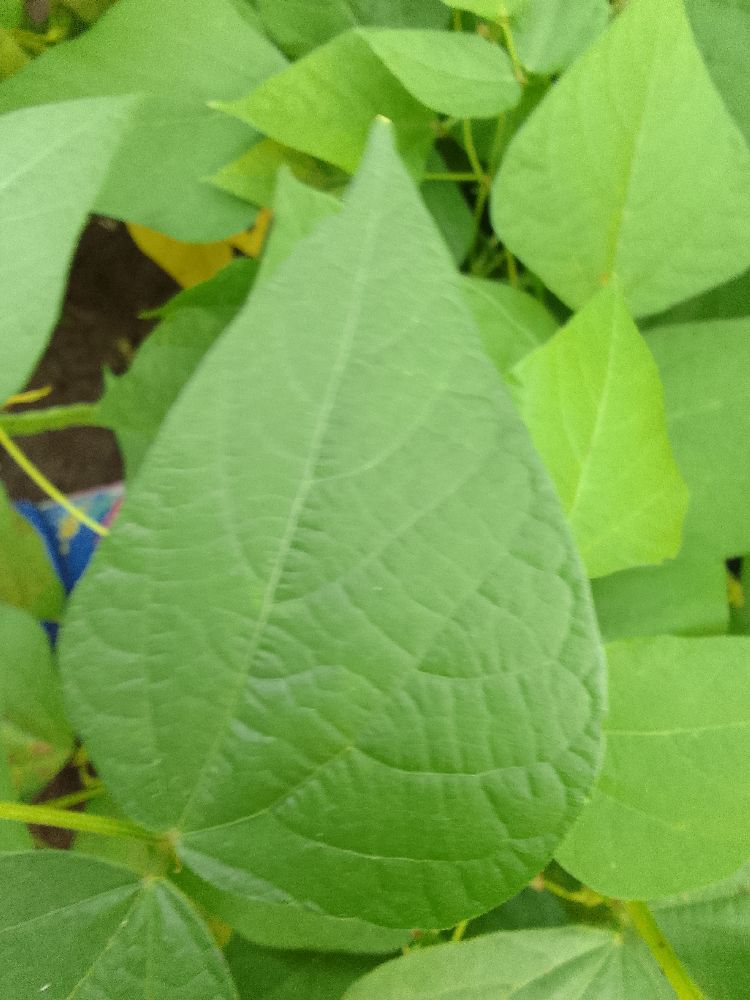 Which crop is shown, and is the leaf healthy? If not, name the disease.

common bean, healthy
